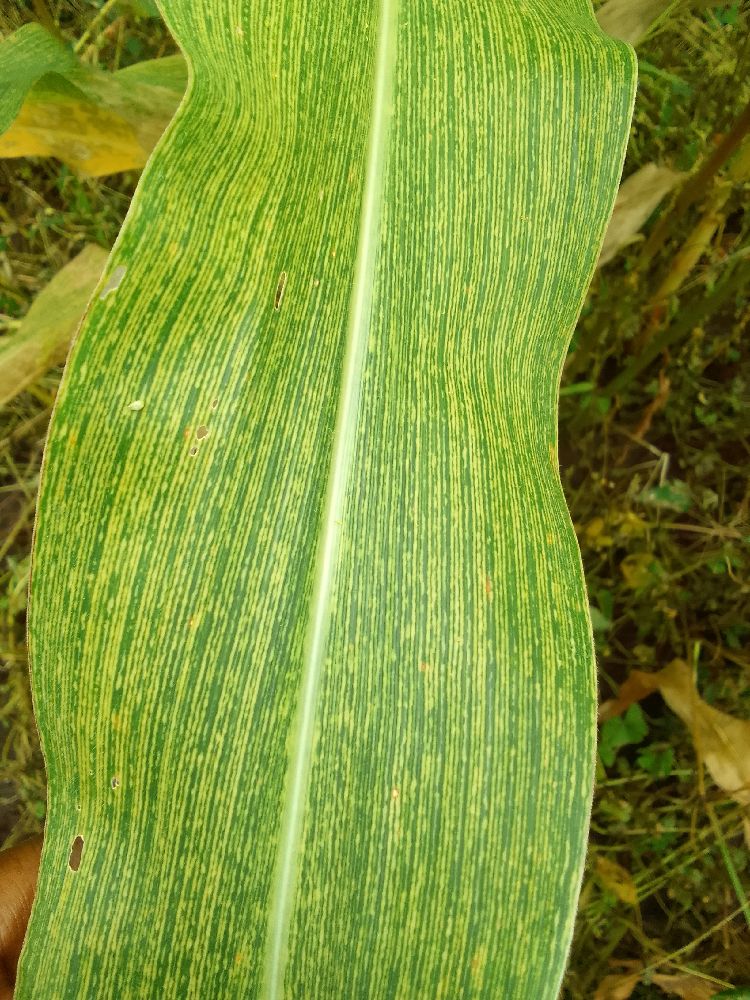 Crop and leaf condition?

maize, maize streak virus
